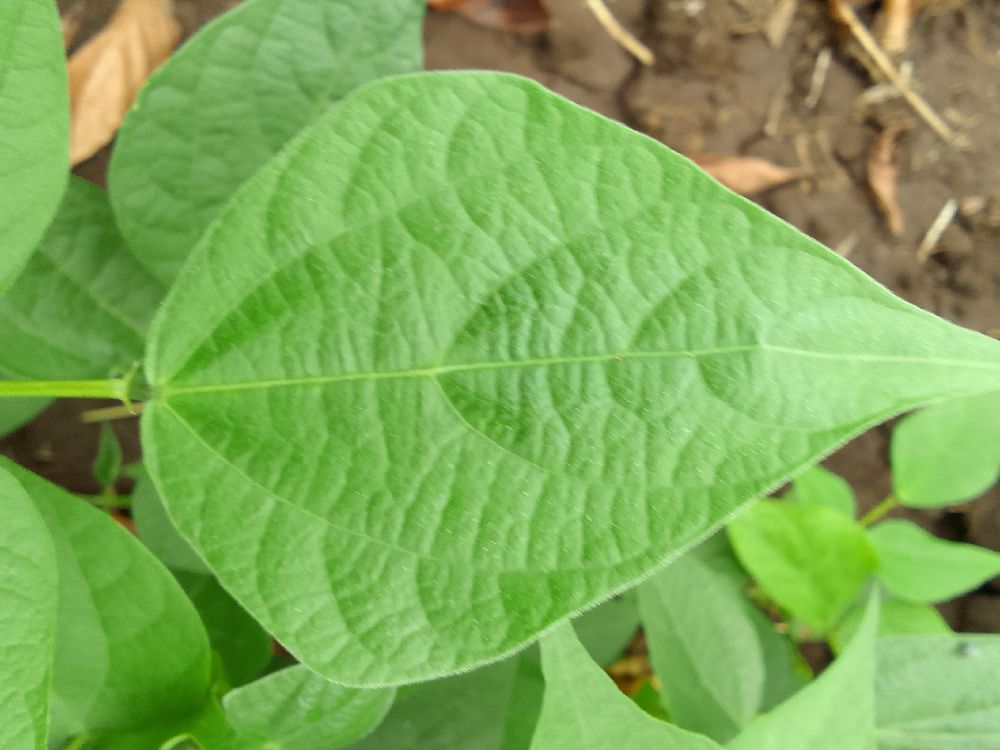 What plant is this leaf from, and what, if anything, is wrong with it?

common bean, healthy
